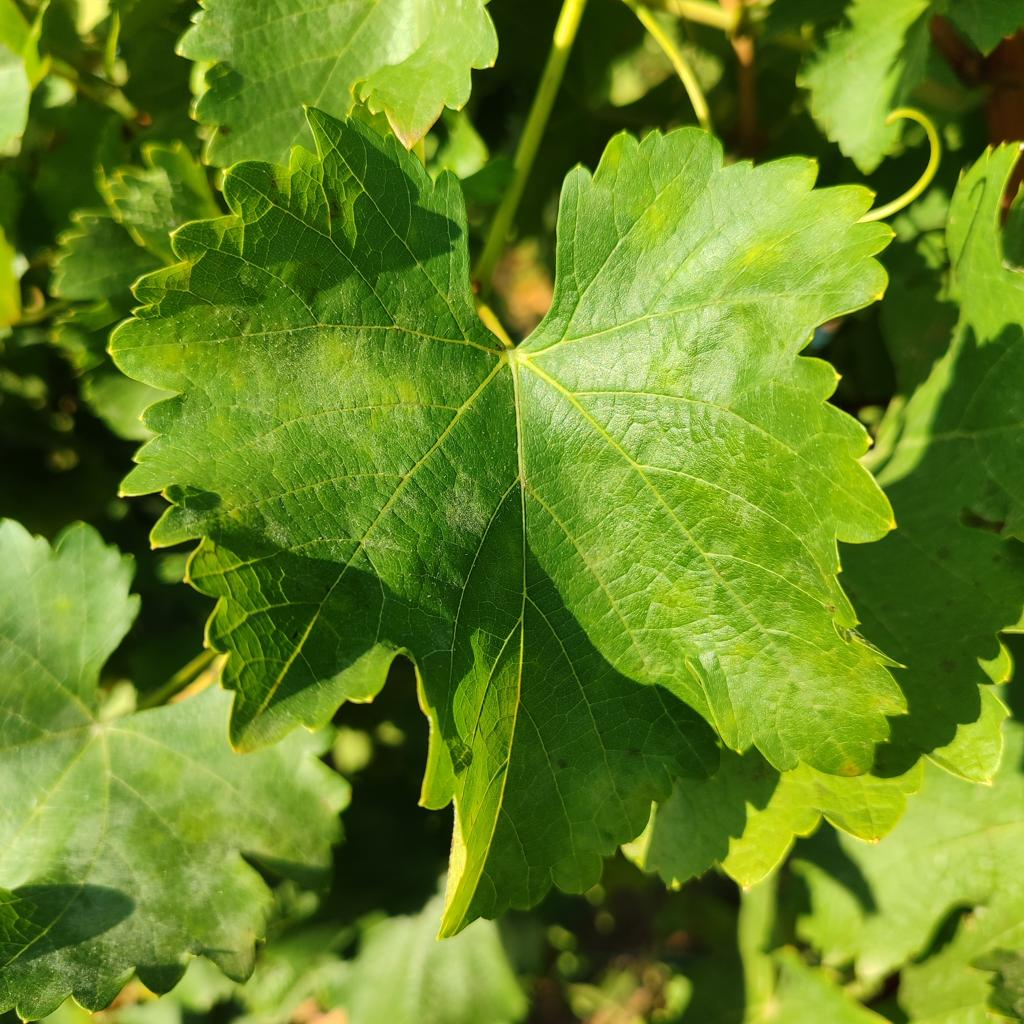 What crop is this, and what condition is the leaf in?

grapevine, powdery mildew
